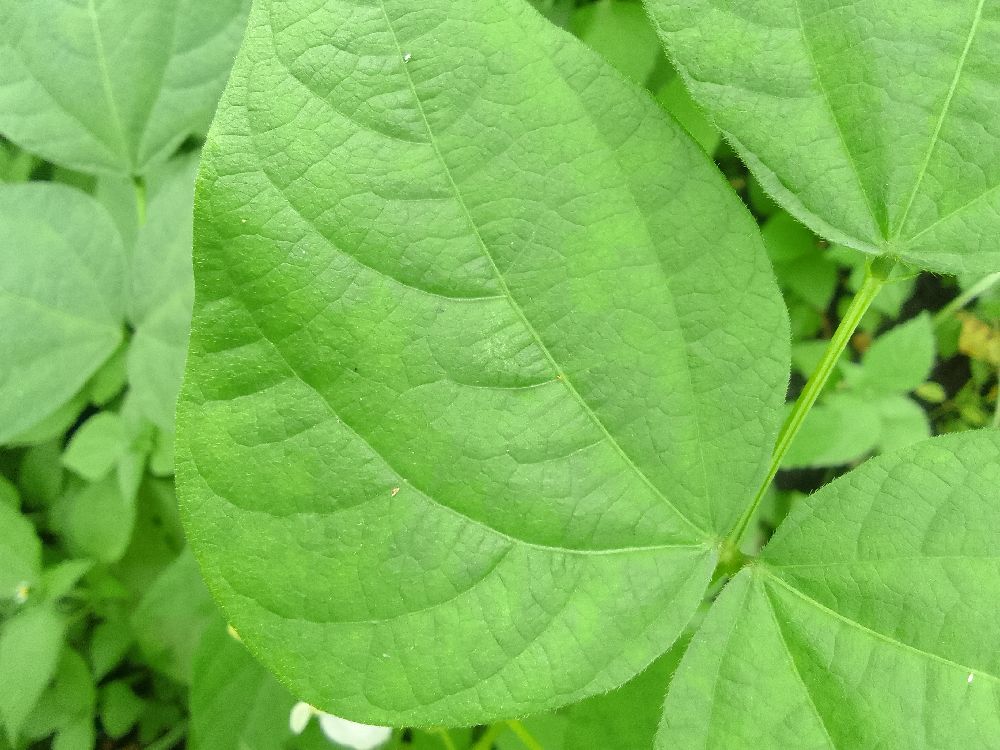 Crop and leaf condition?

common bean, healthy
